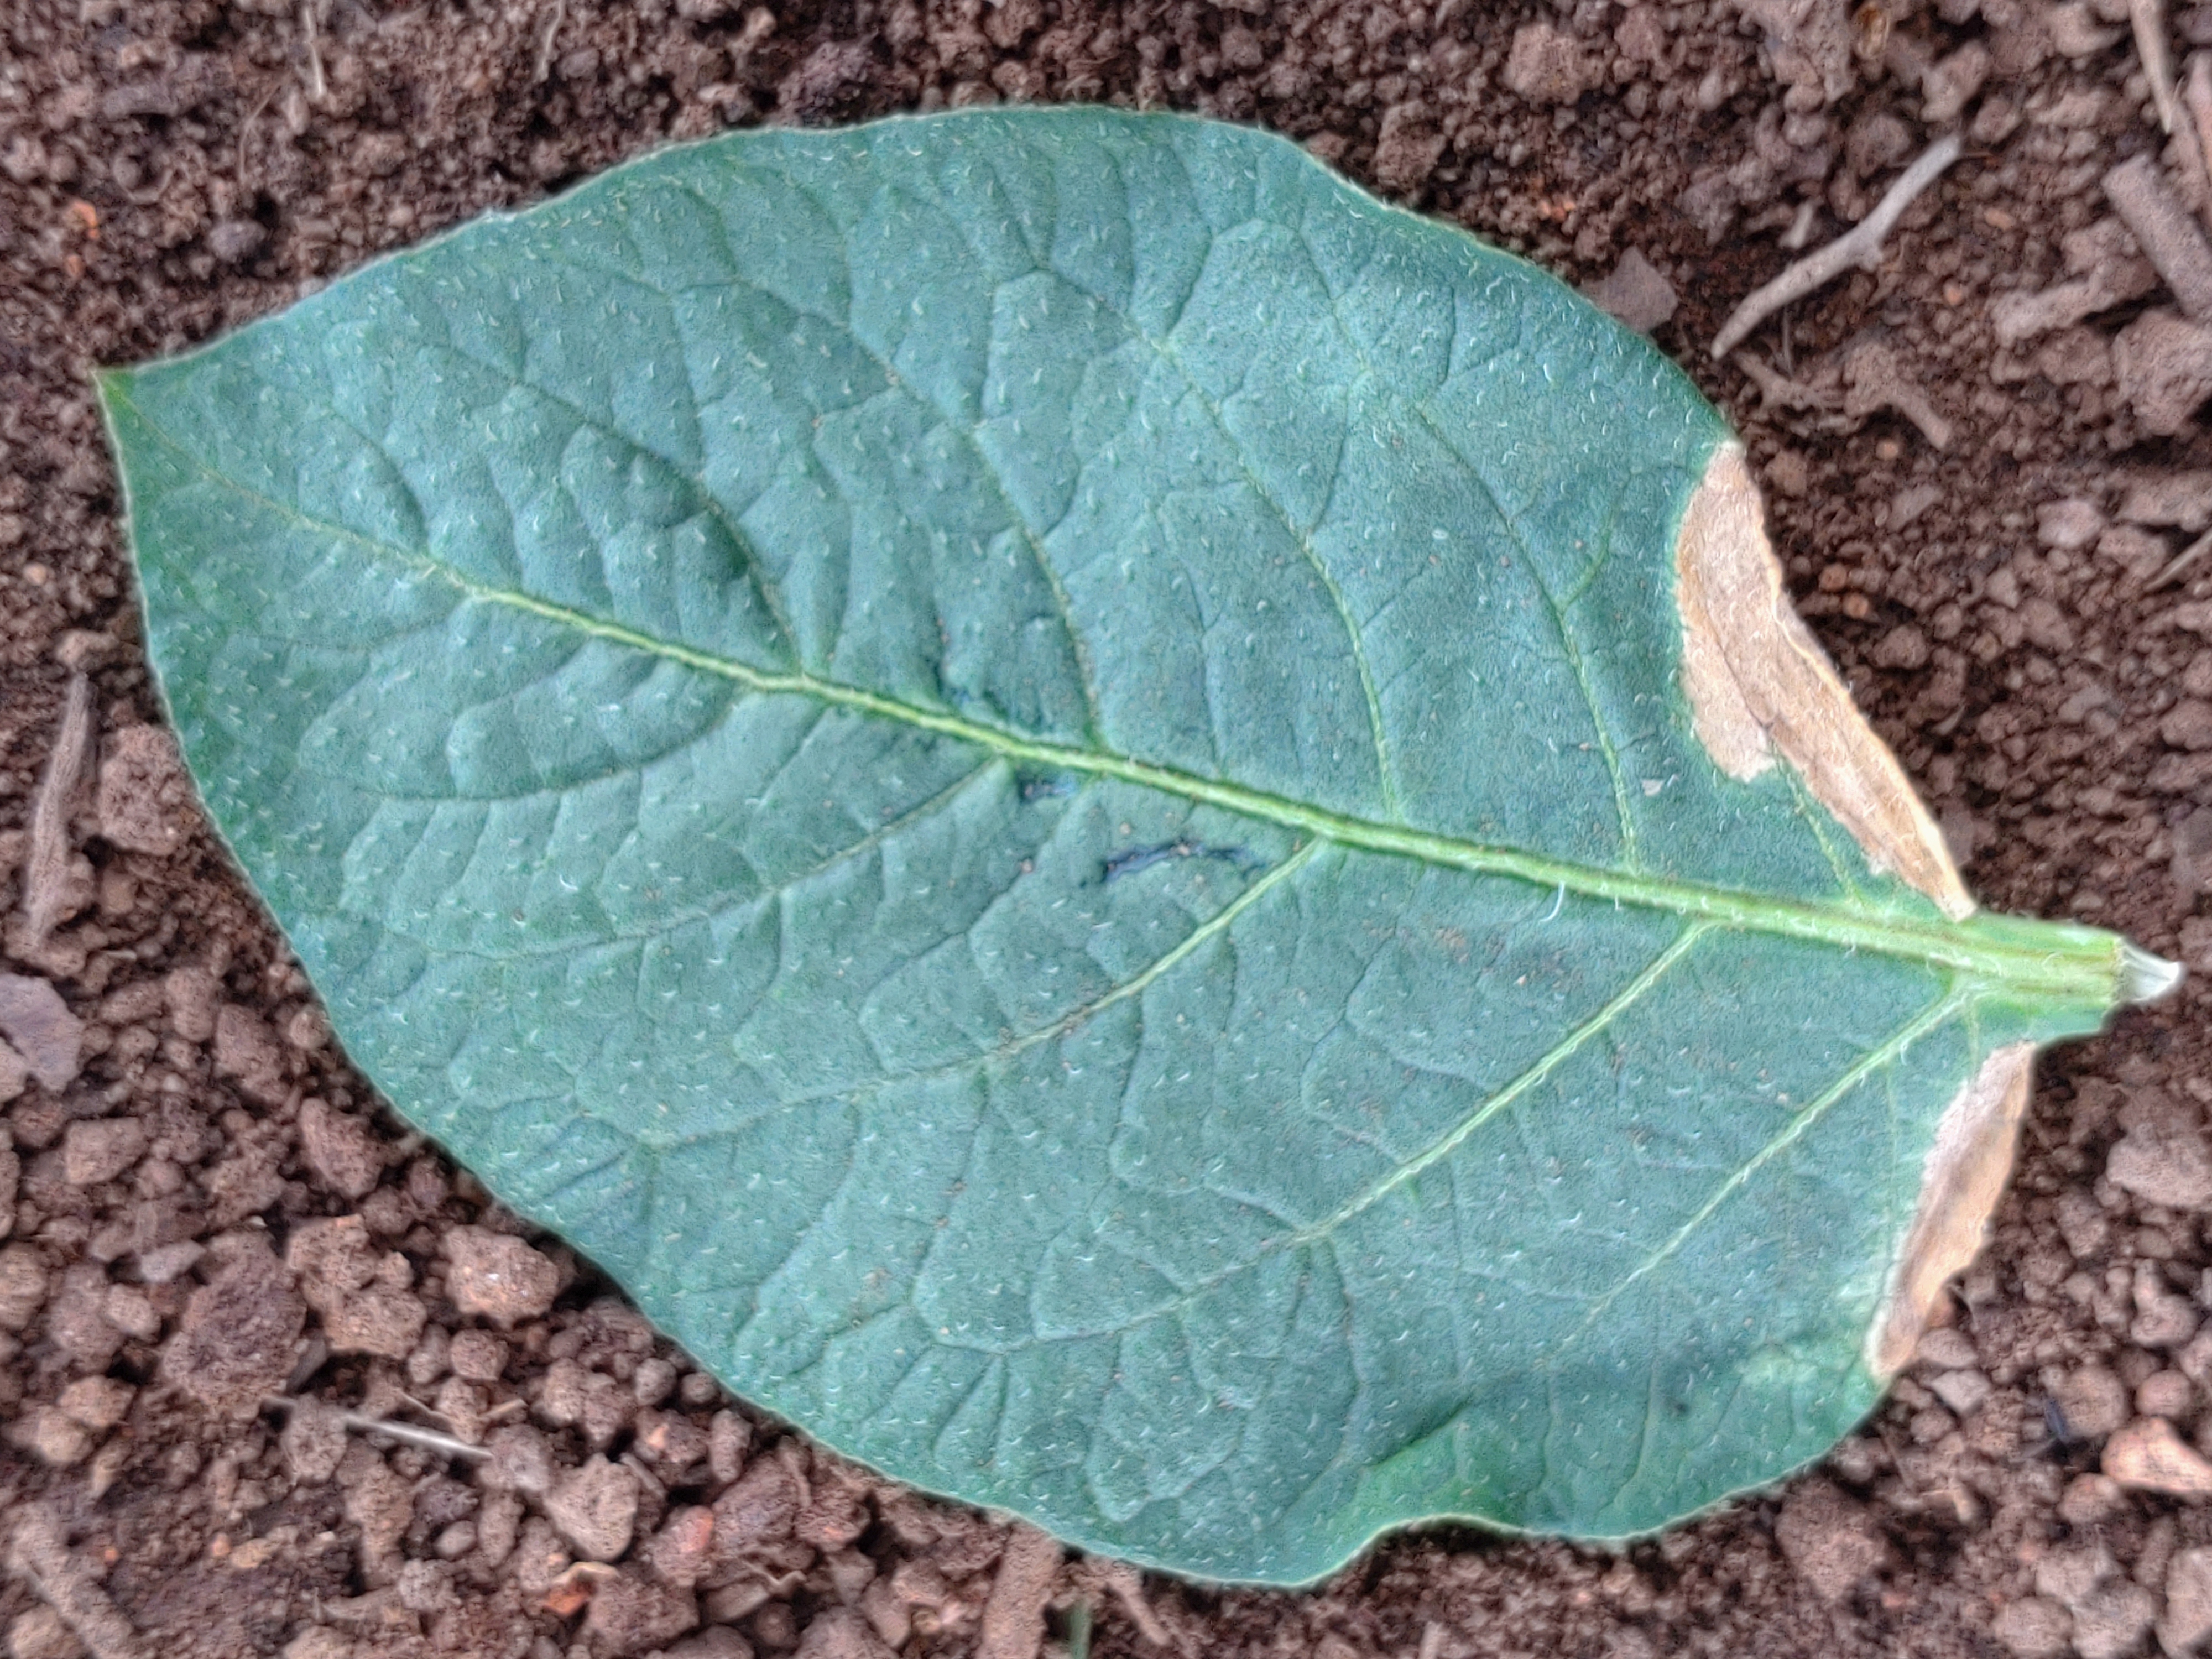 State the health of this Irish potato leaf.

early blight
